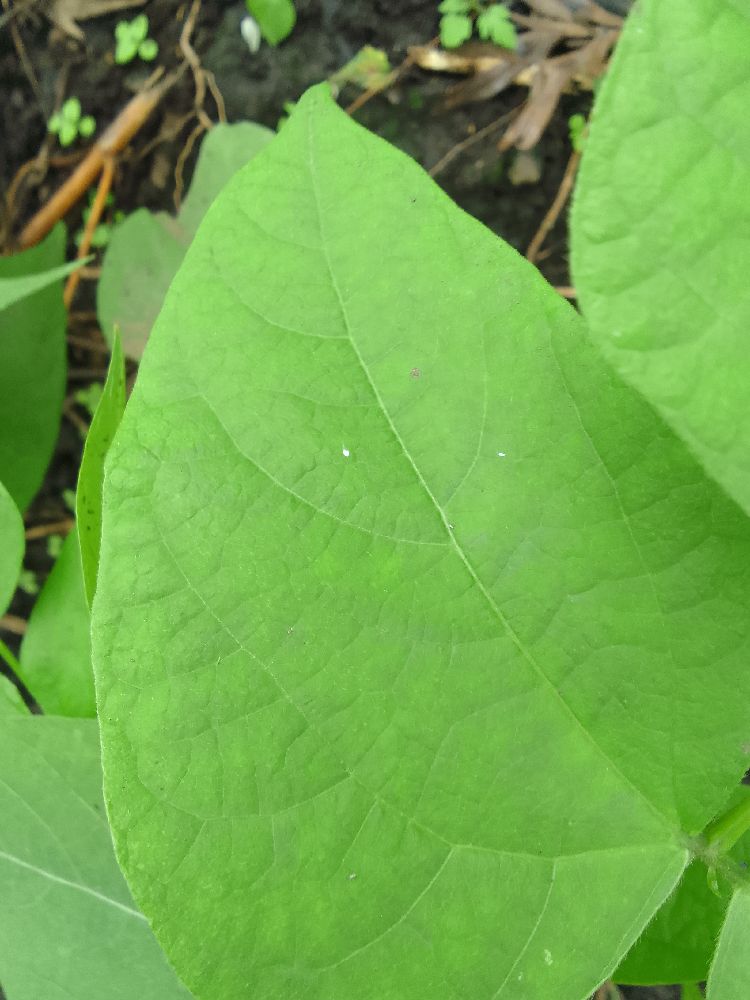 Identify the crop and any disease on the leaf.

common bean, healthy
